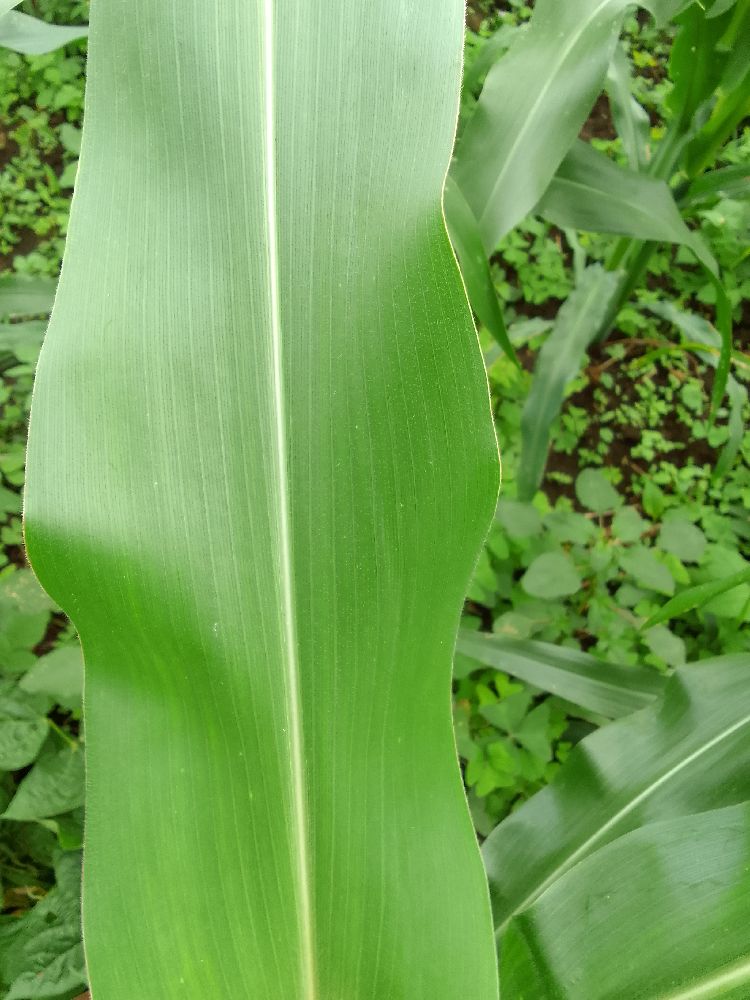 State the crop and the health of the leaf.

maize, healthy
